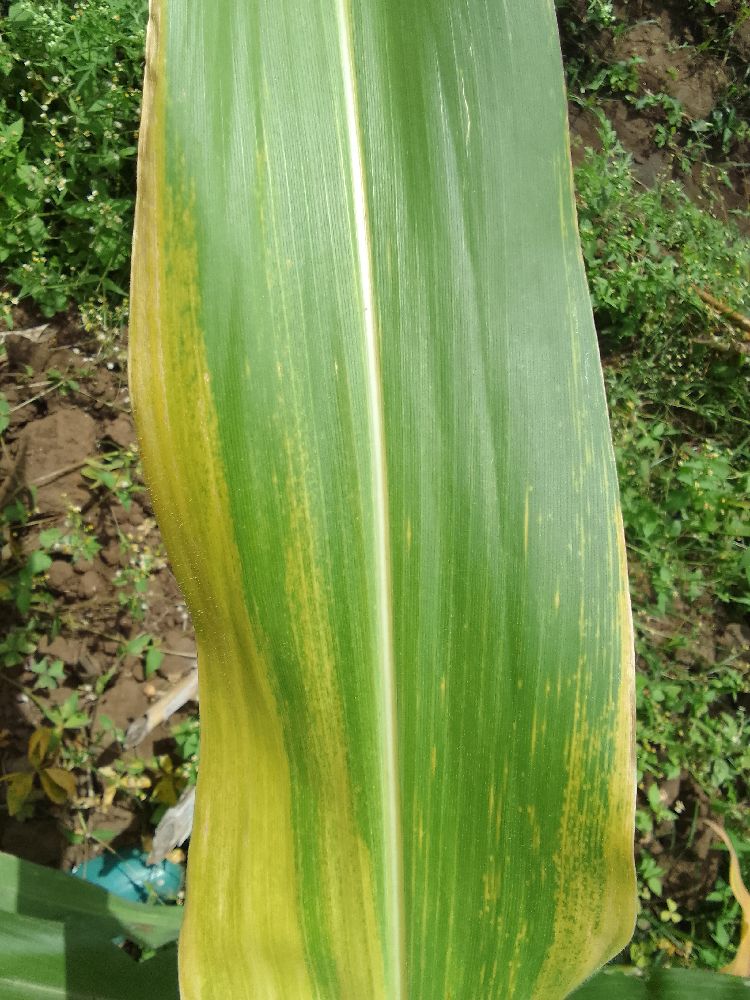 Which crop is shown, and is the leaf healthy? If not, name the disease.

maize, maize lethal necrosis
